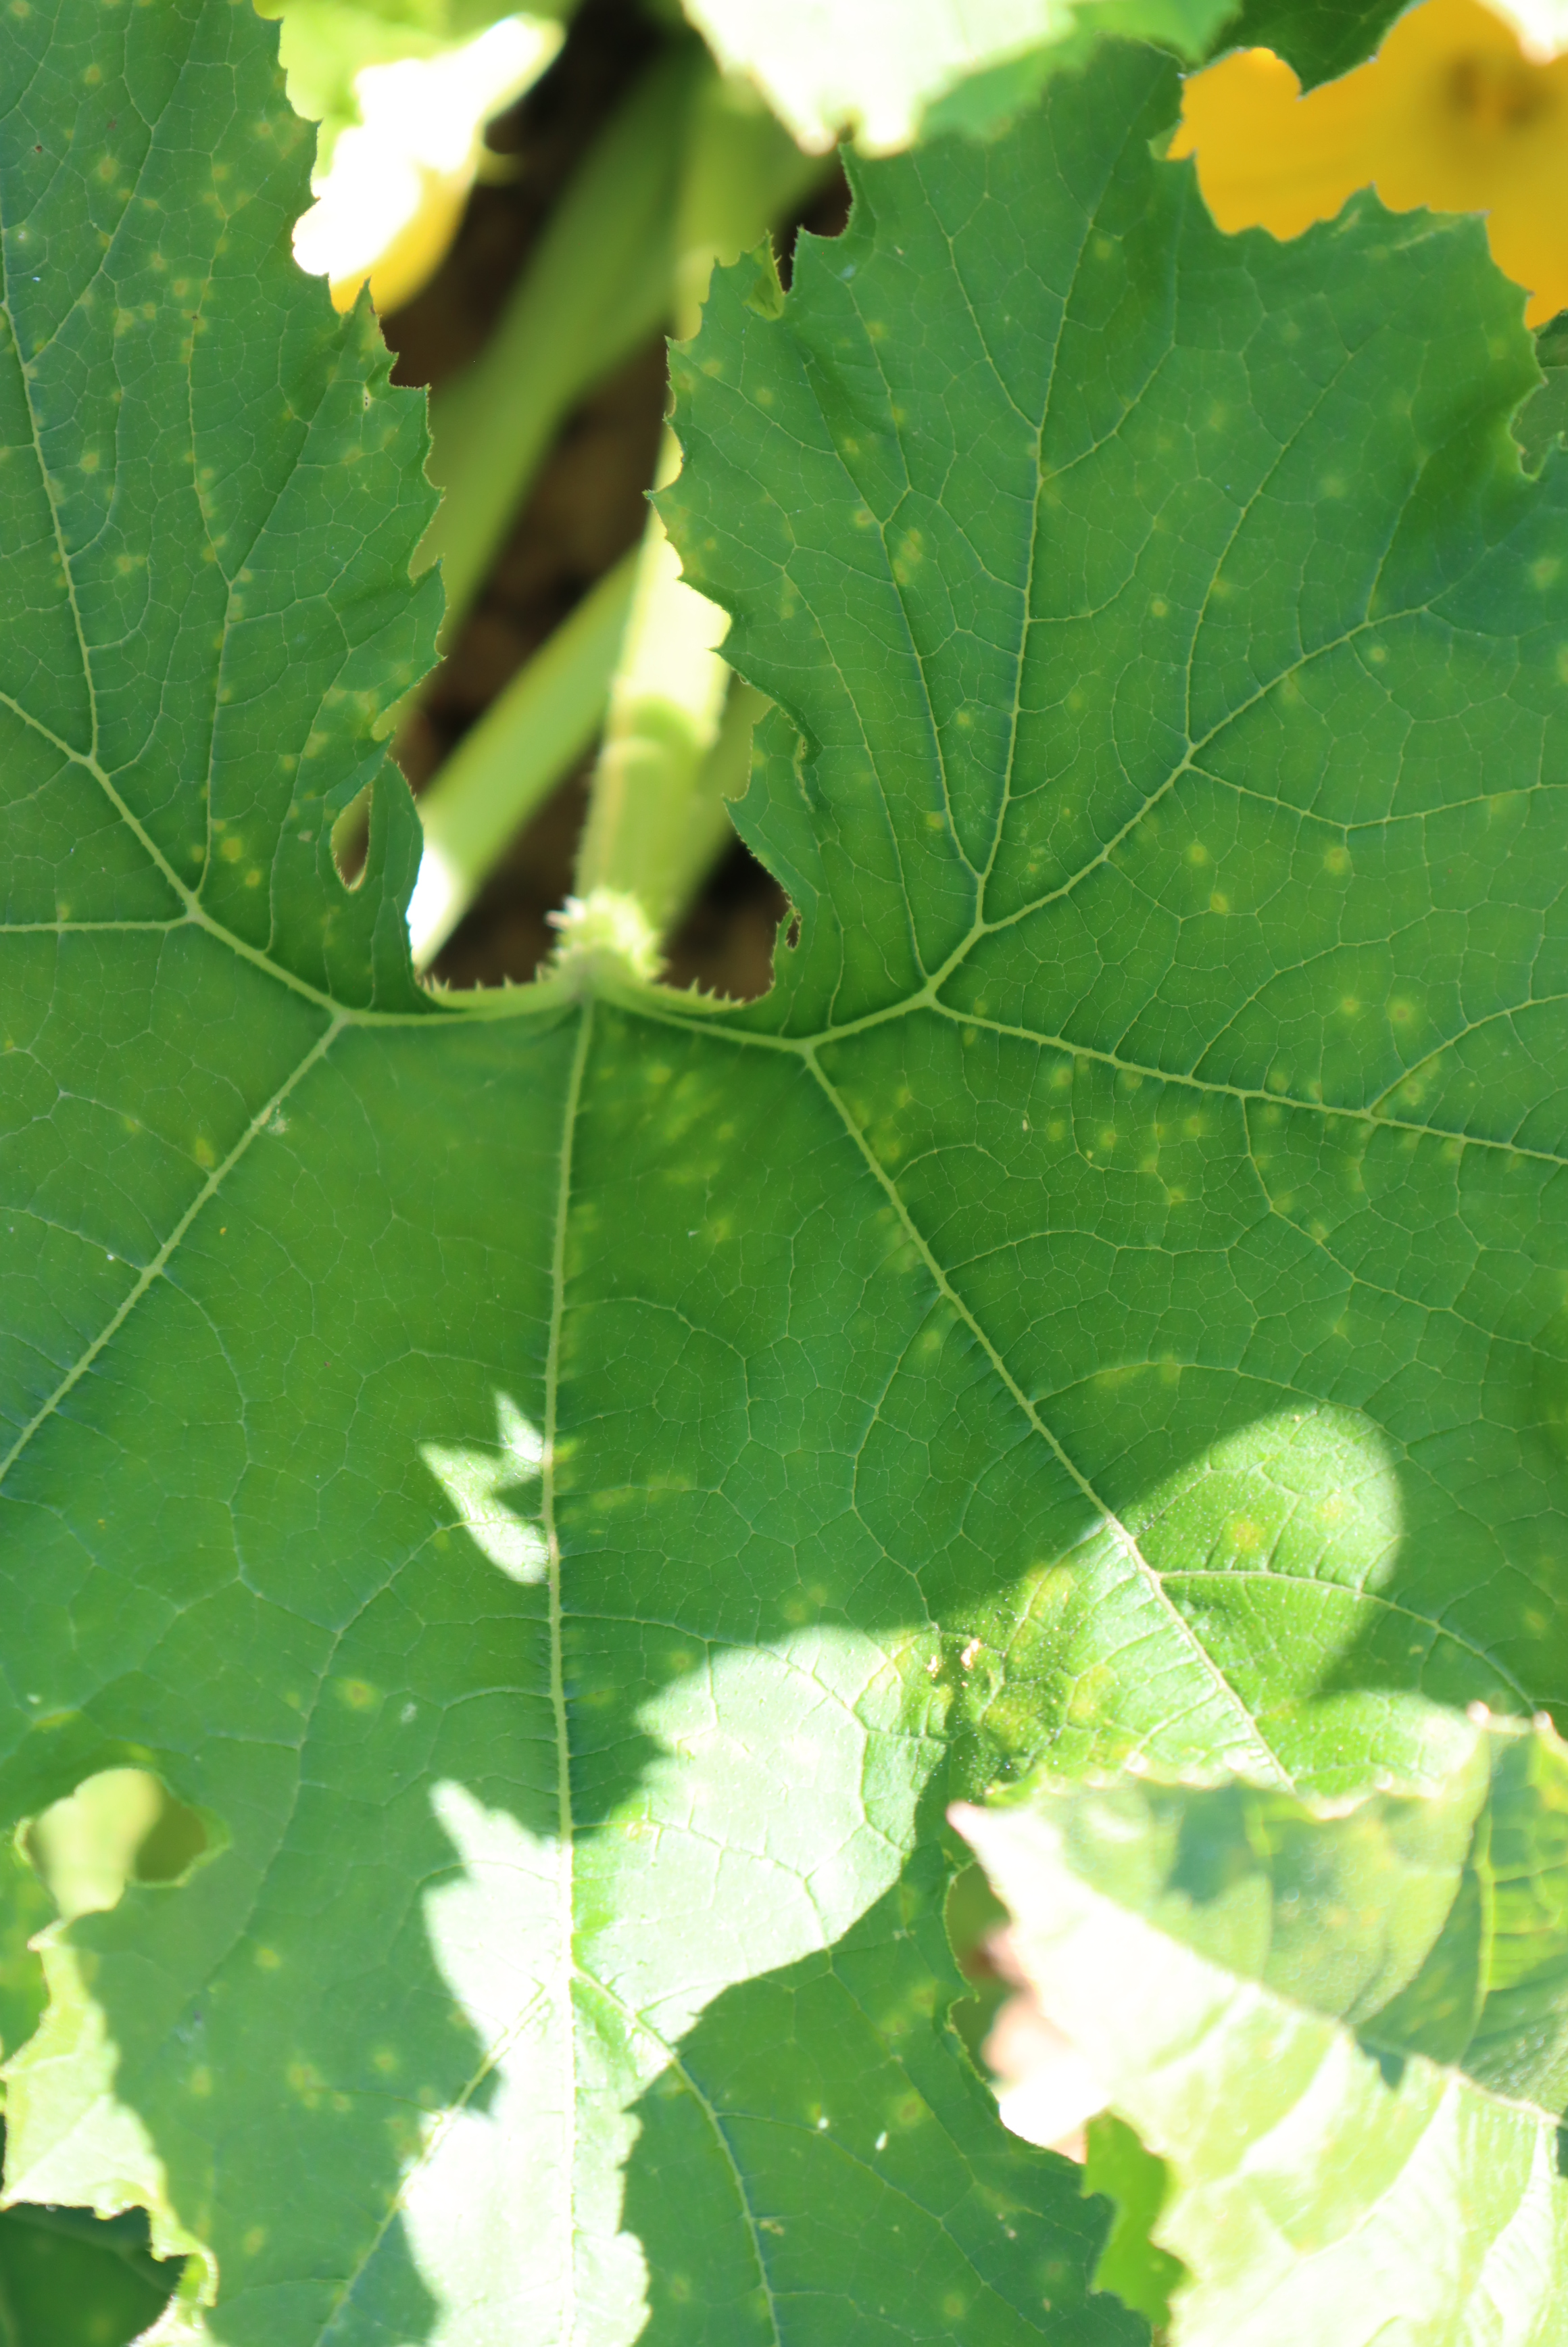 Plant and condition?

zucchini, bacterial leaf spot
